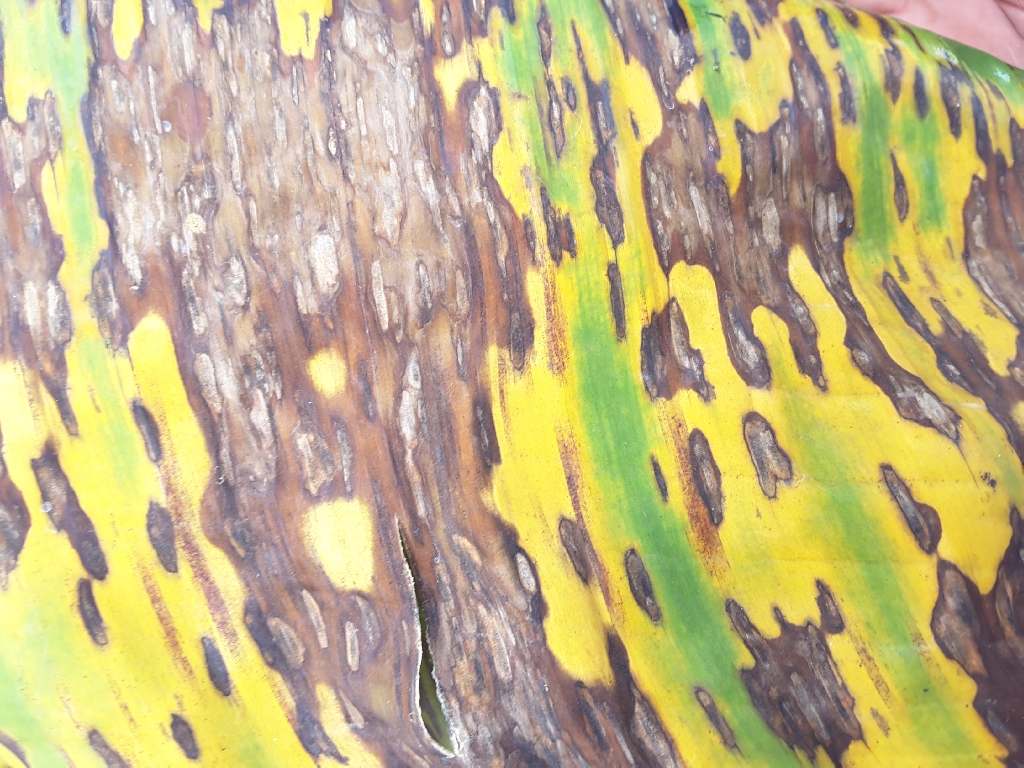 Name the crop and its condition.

banana, black sigatoka
